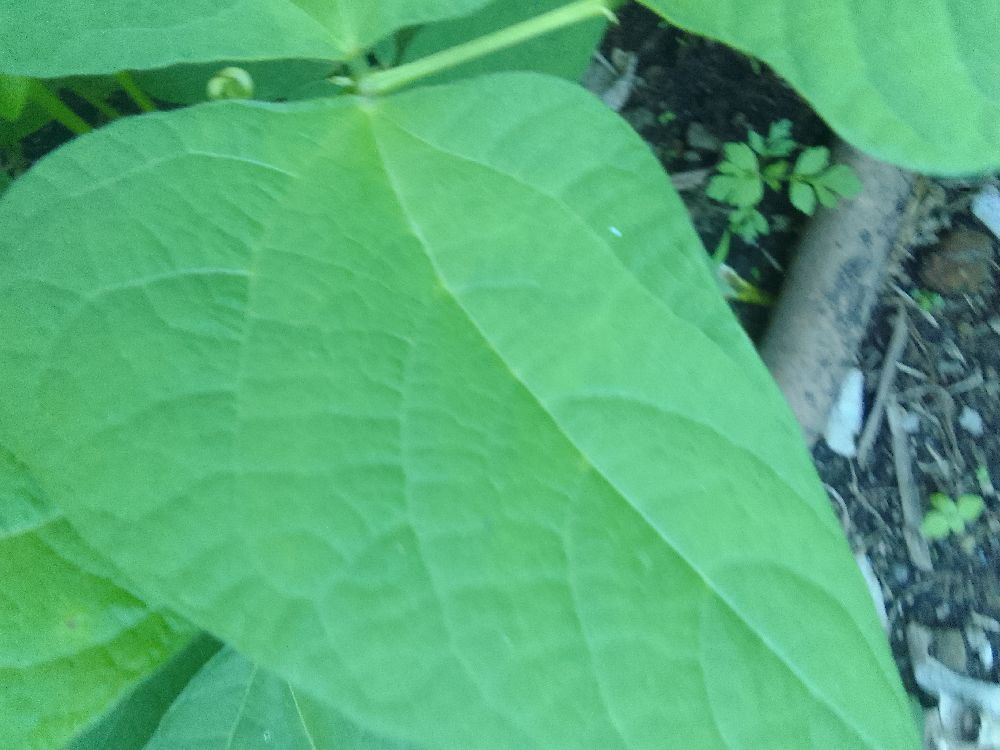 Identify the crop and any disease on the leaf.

common bean, healthy
